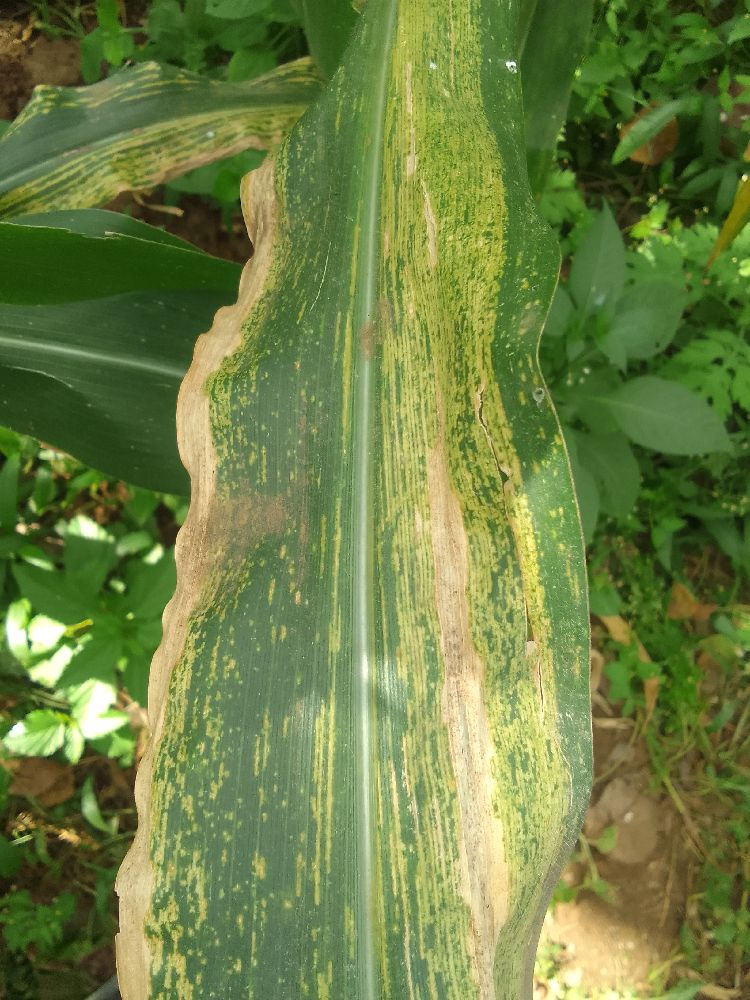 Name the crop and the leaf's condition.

maize, maize lethal necrosis
